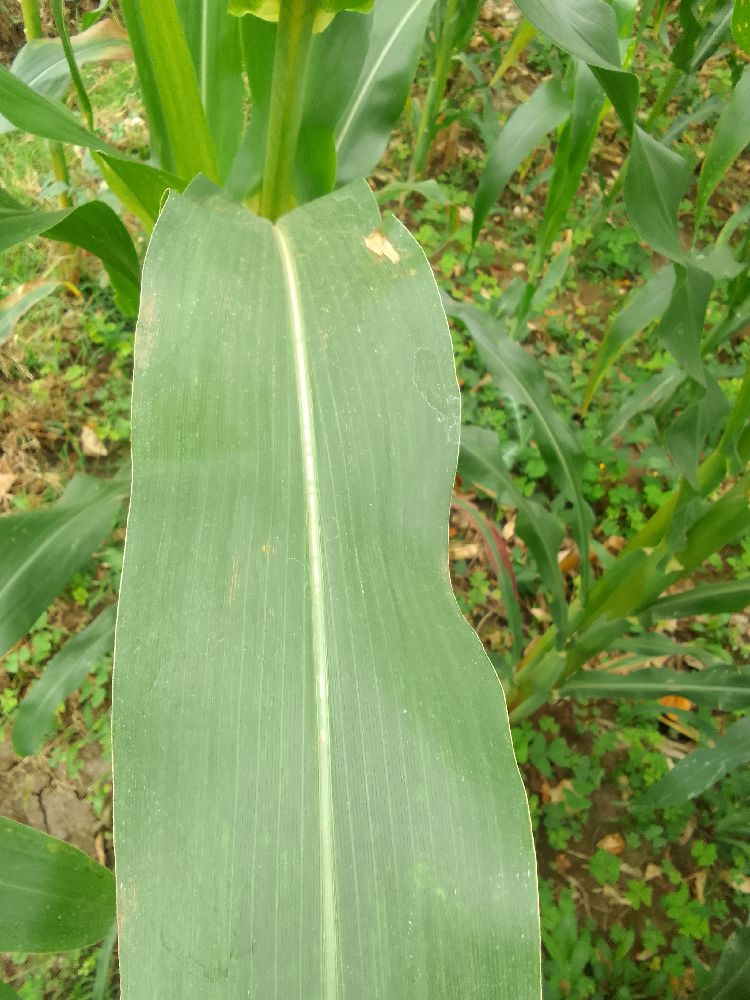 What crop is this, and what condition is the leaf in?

maize, healthy
